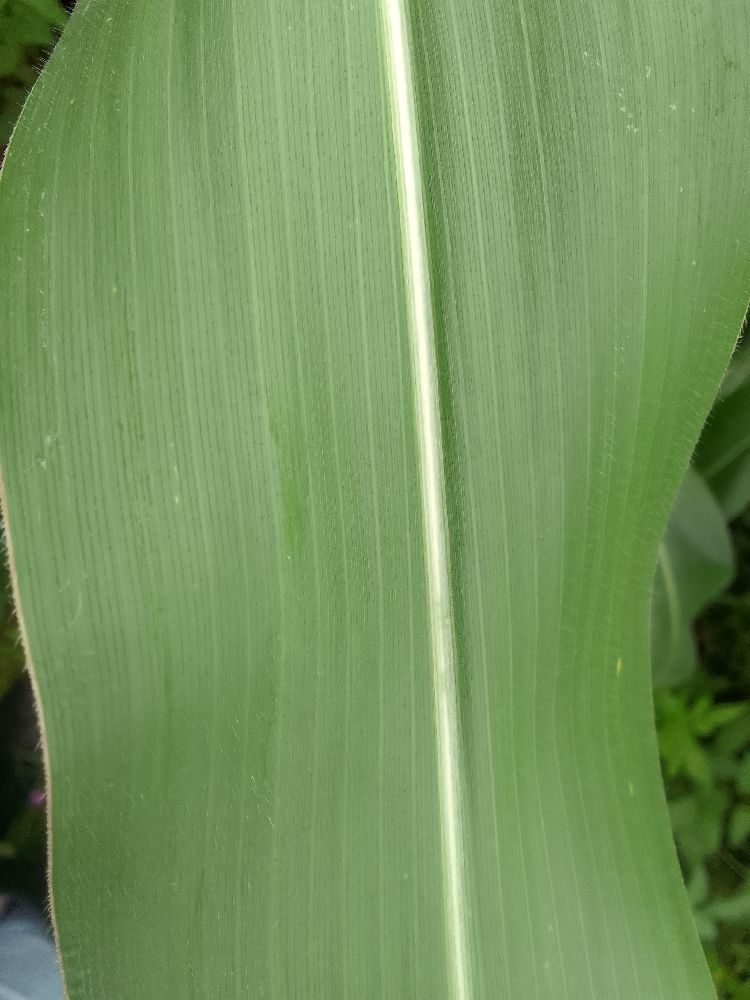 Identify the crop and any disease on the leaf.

maize, healthy
